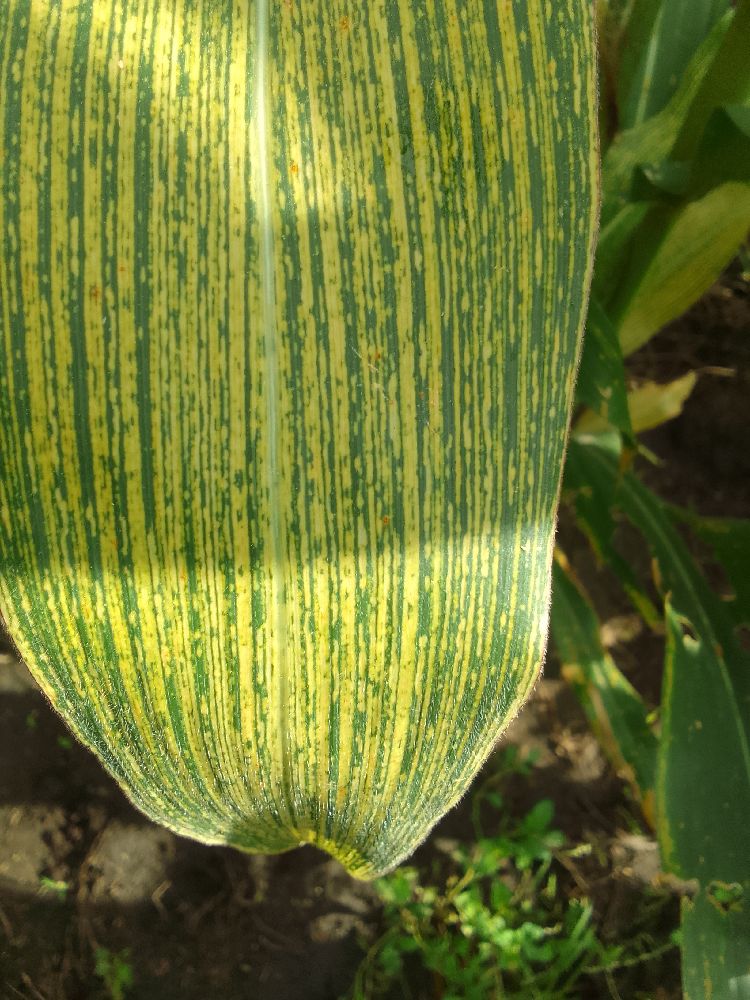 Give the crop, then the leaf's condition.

maize, maize streak virus
